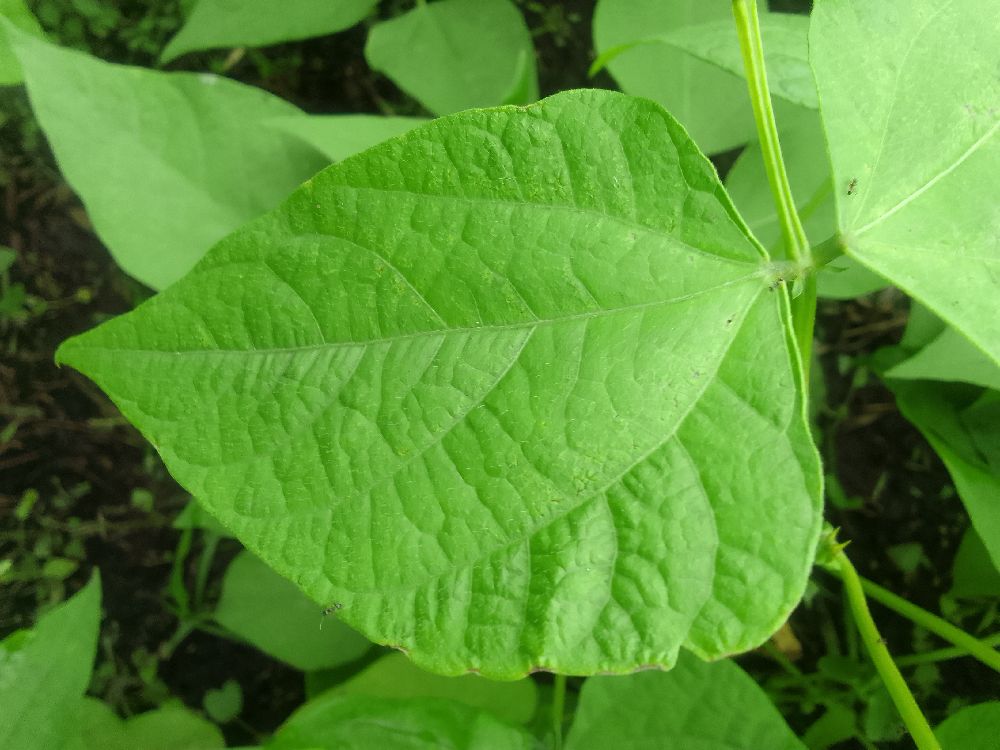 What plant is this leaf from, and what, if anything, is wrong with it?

common bean, healthy
